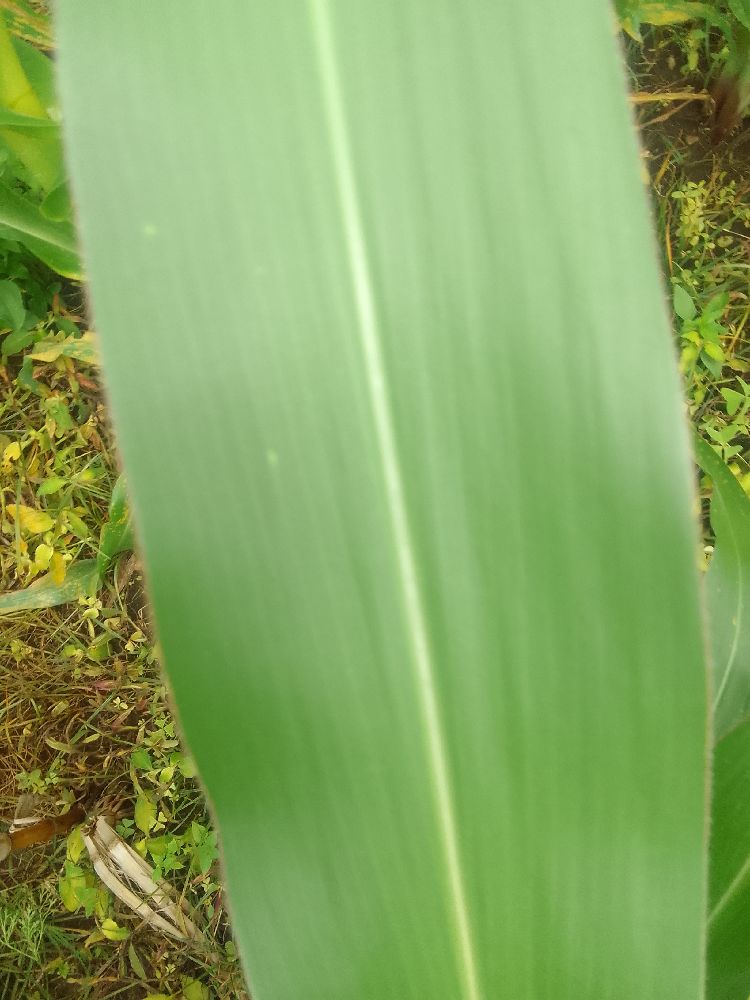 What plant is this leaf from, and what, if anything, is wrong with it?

maize, healthy
